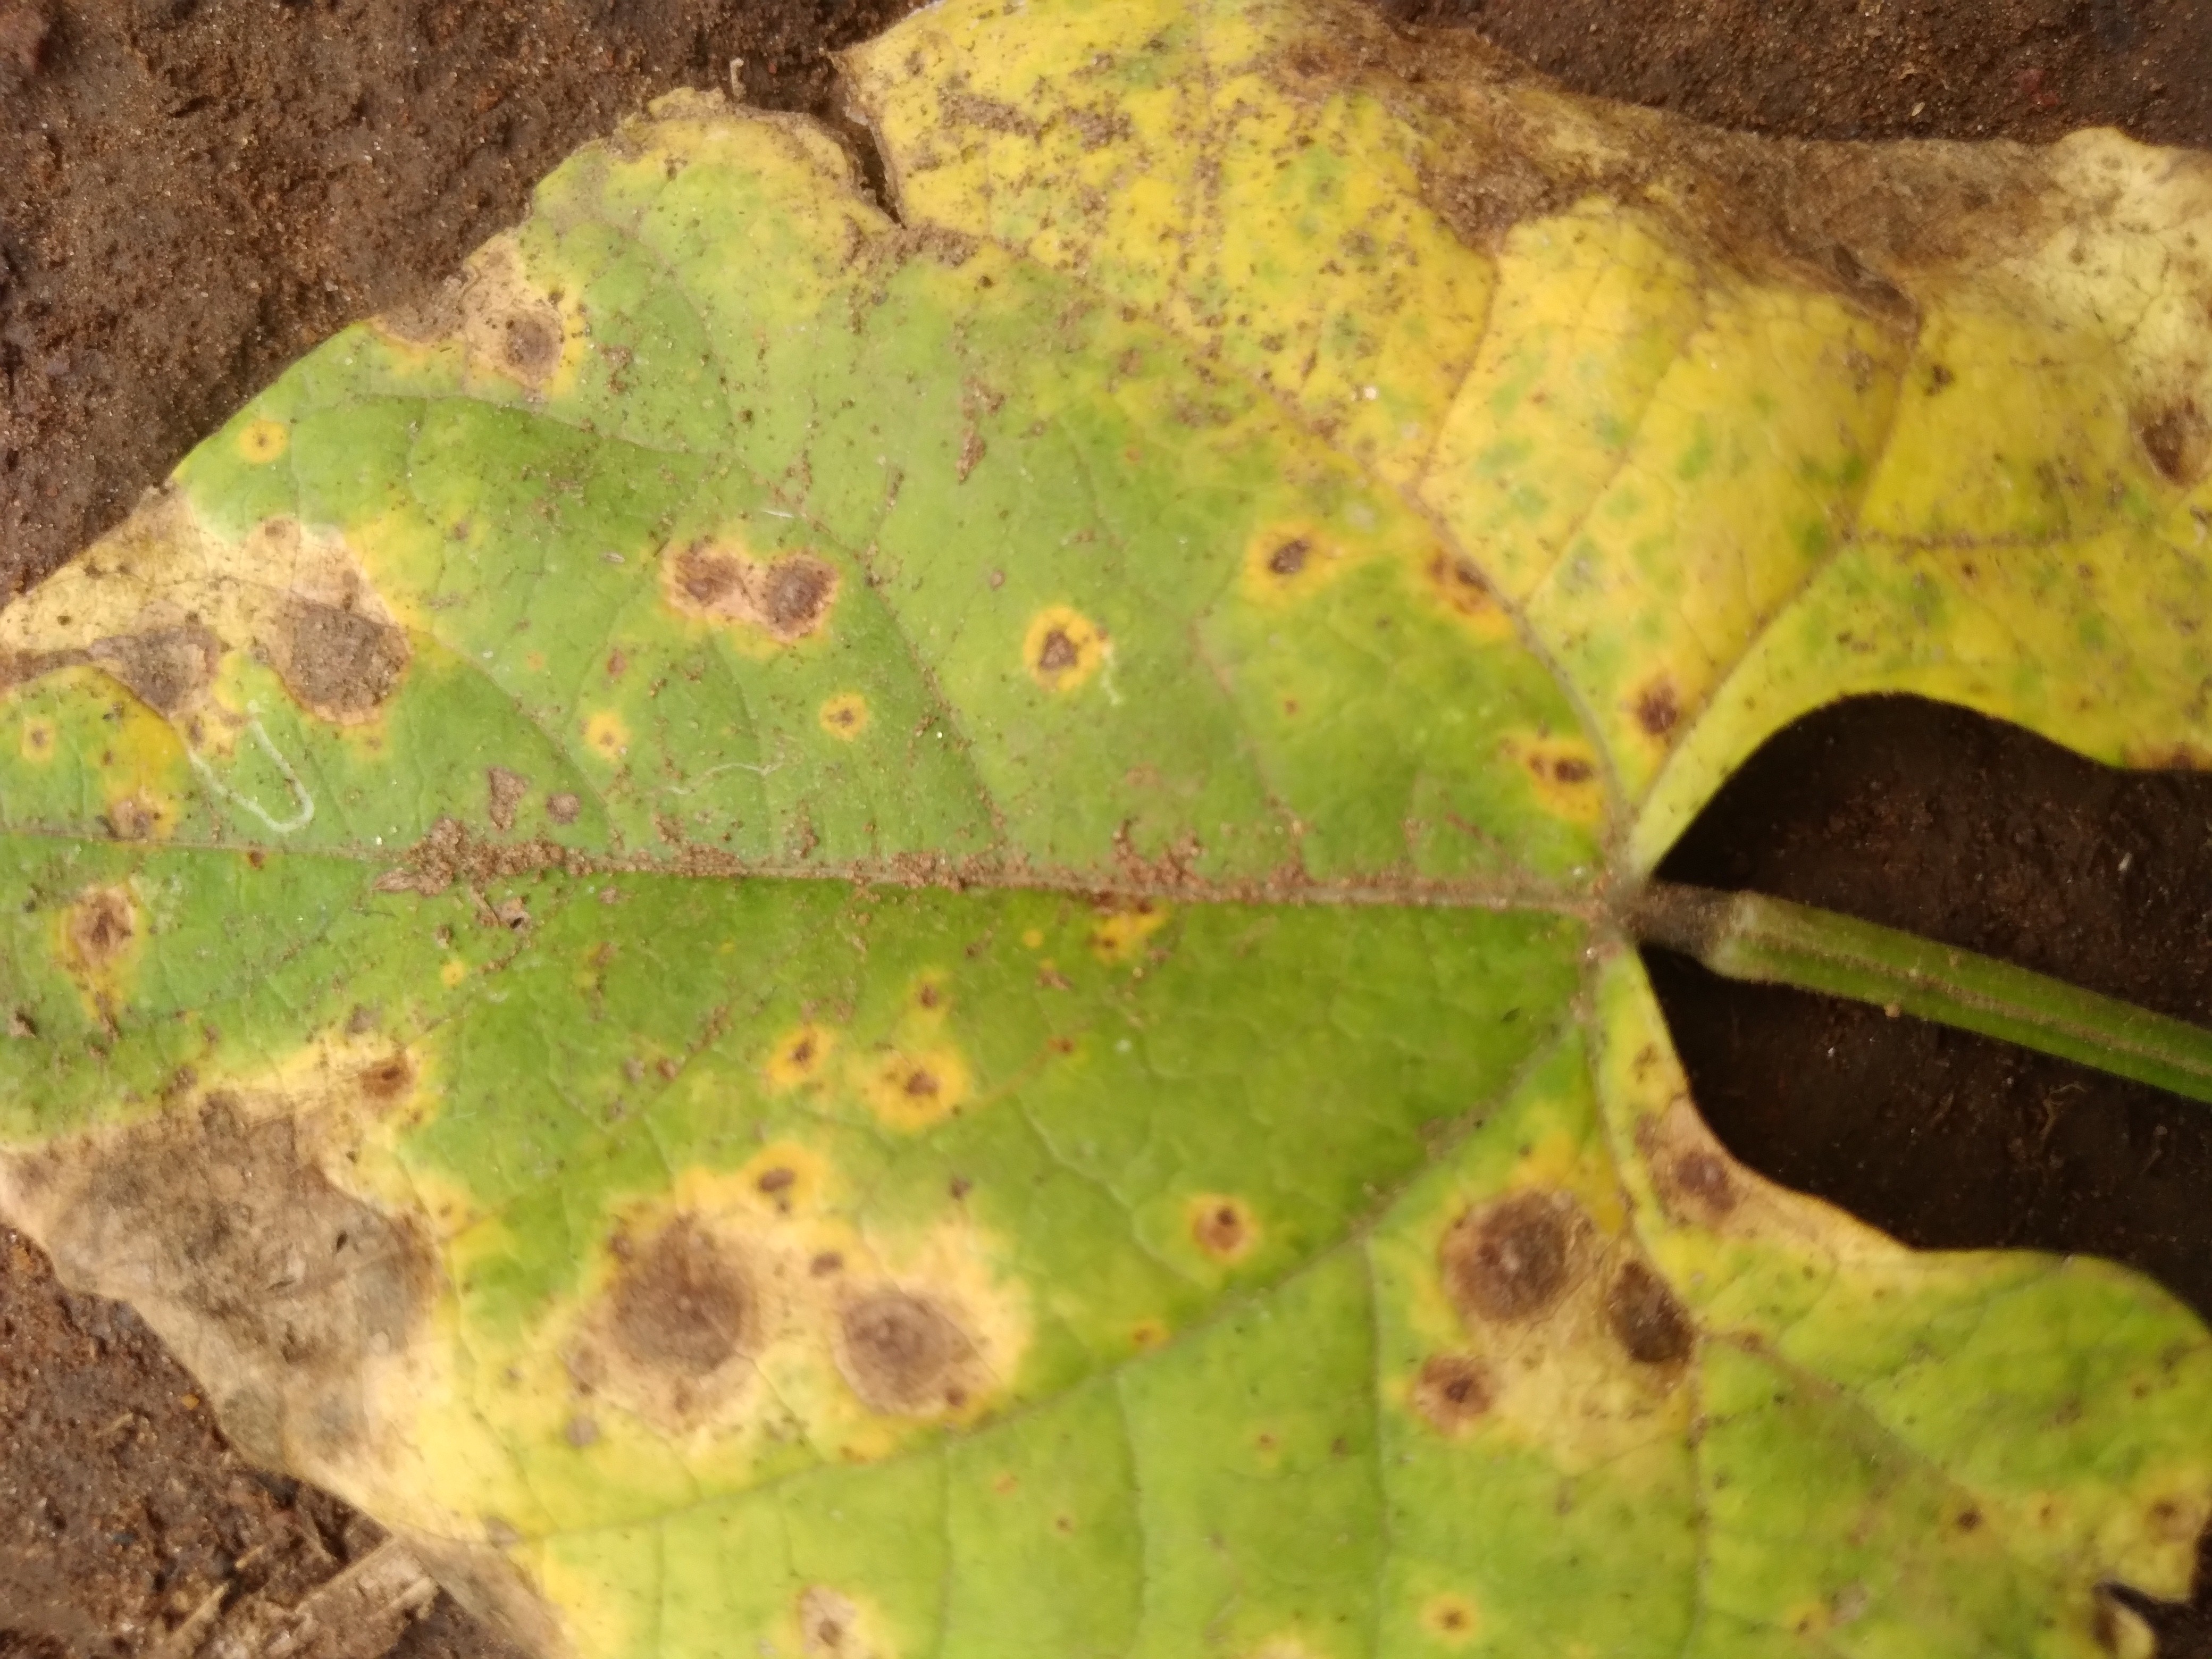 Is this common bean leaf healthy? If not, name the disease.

rust
